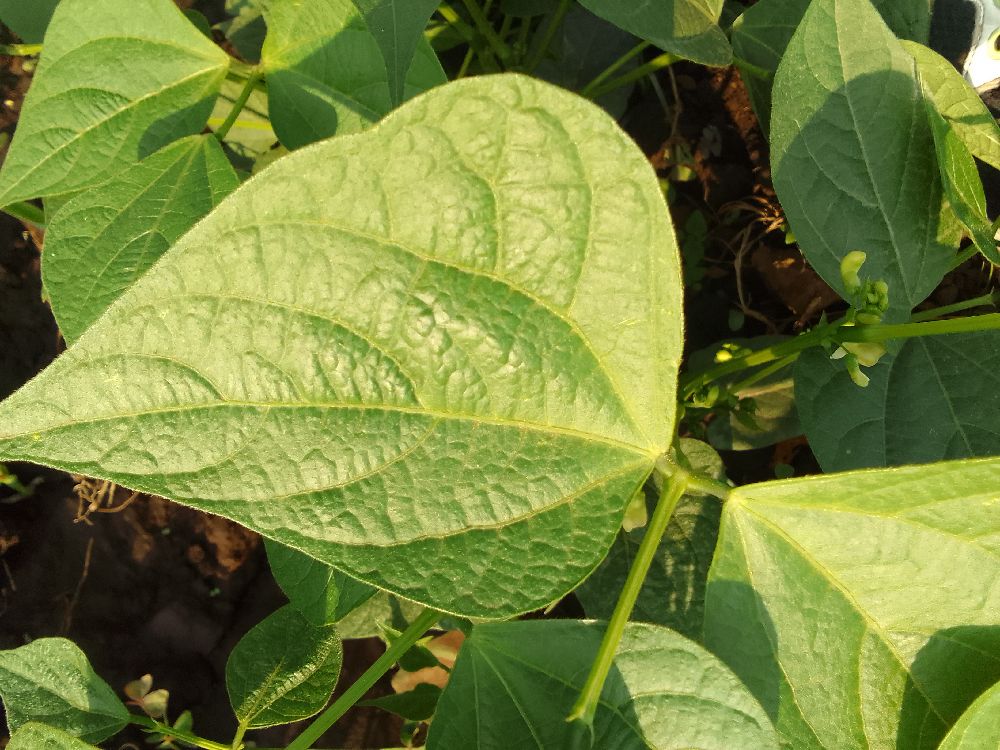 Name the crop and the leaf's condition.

common bean, healthy
